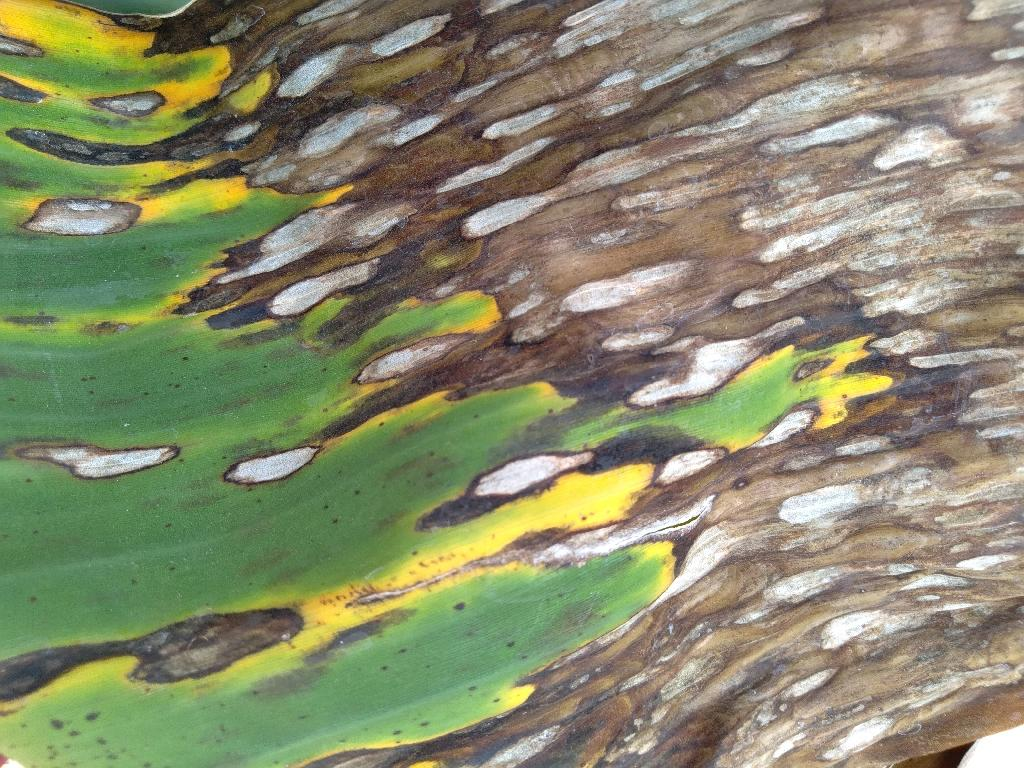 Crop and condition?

banana, black sigatoka
